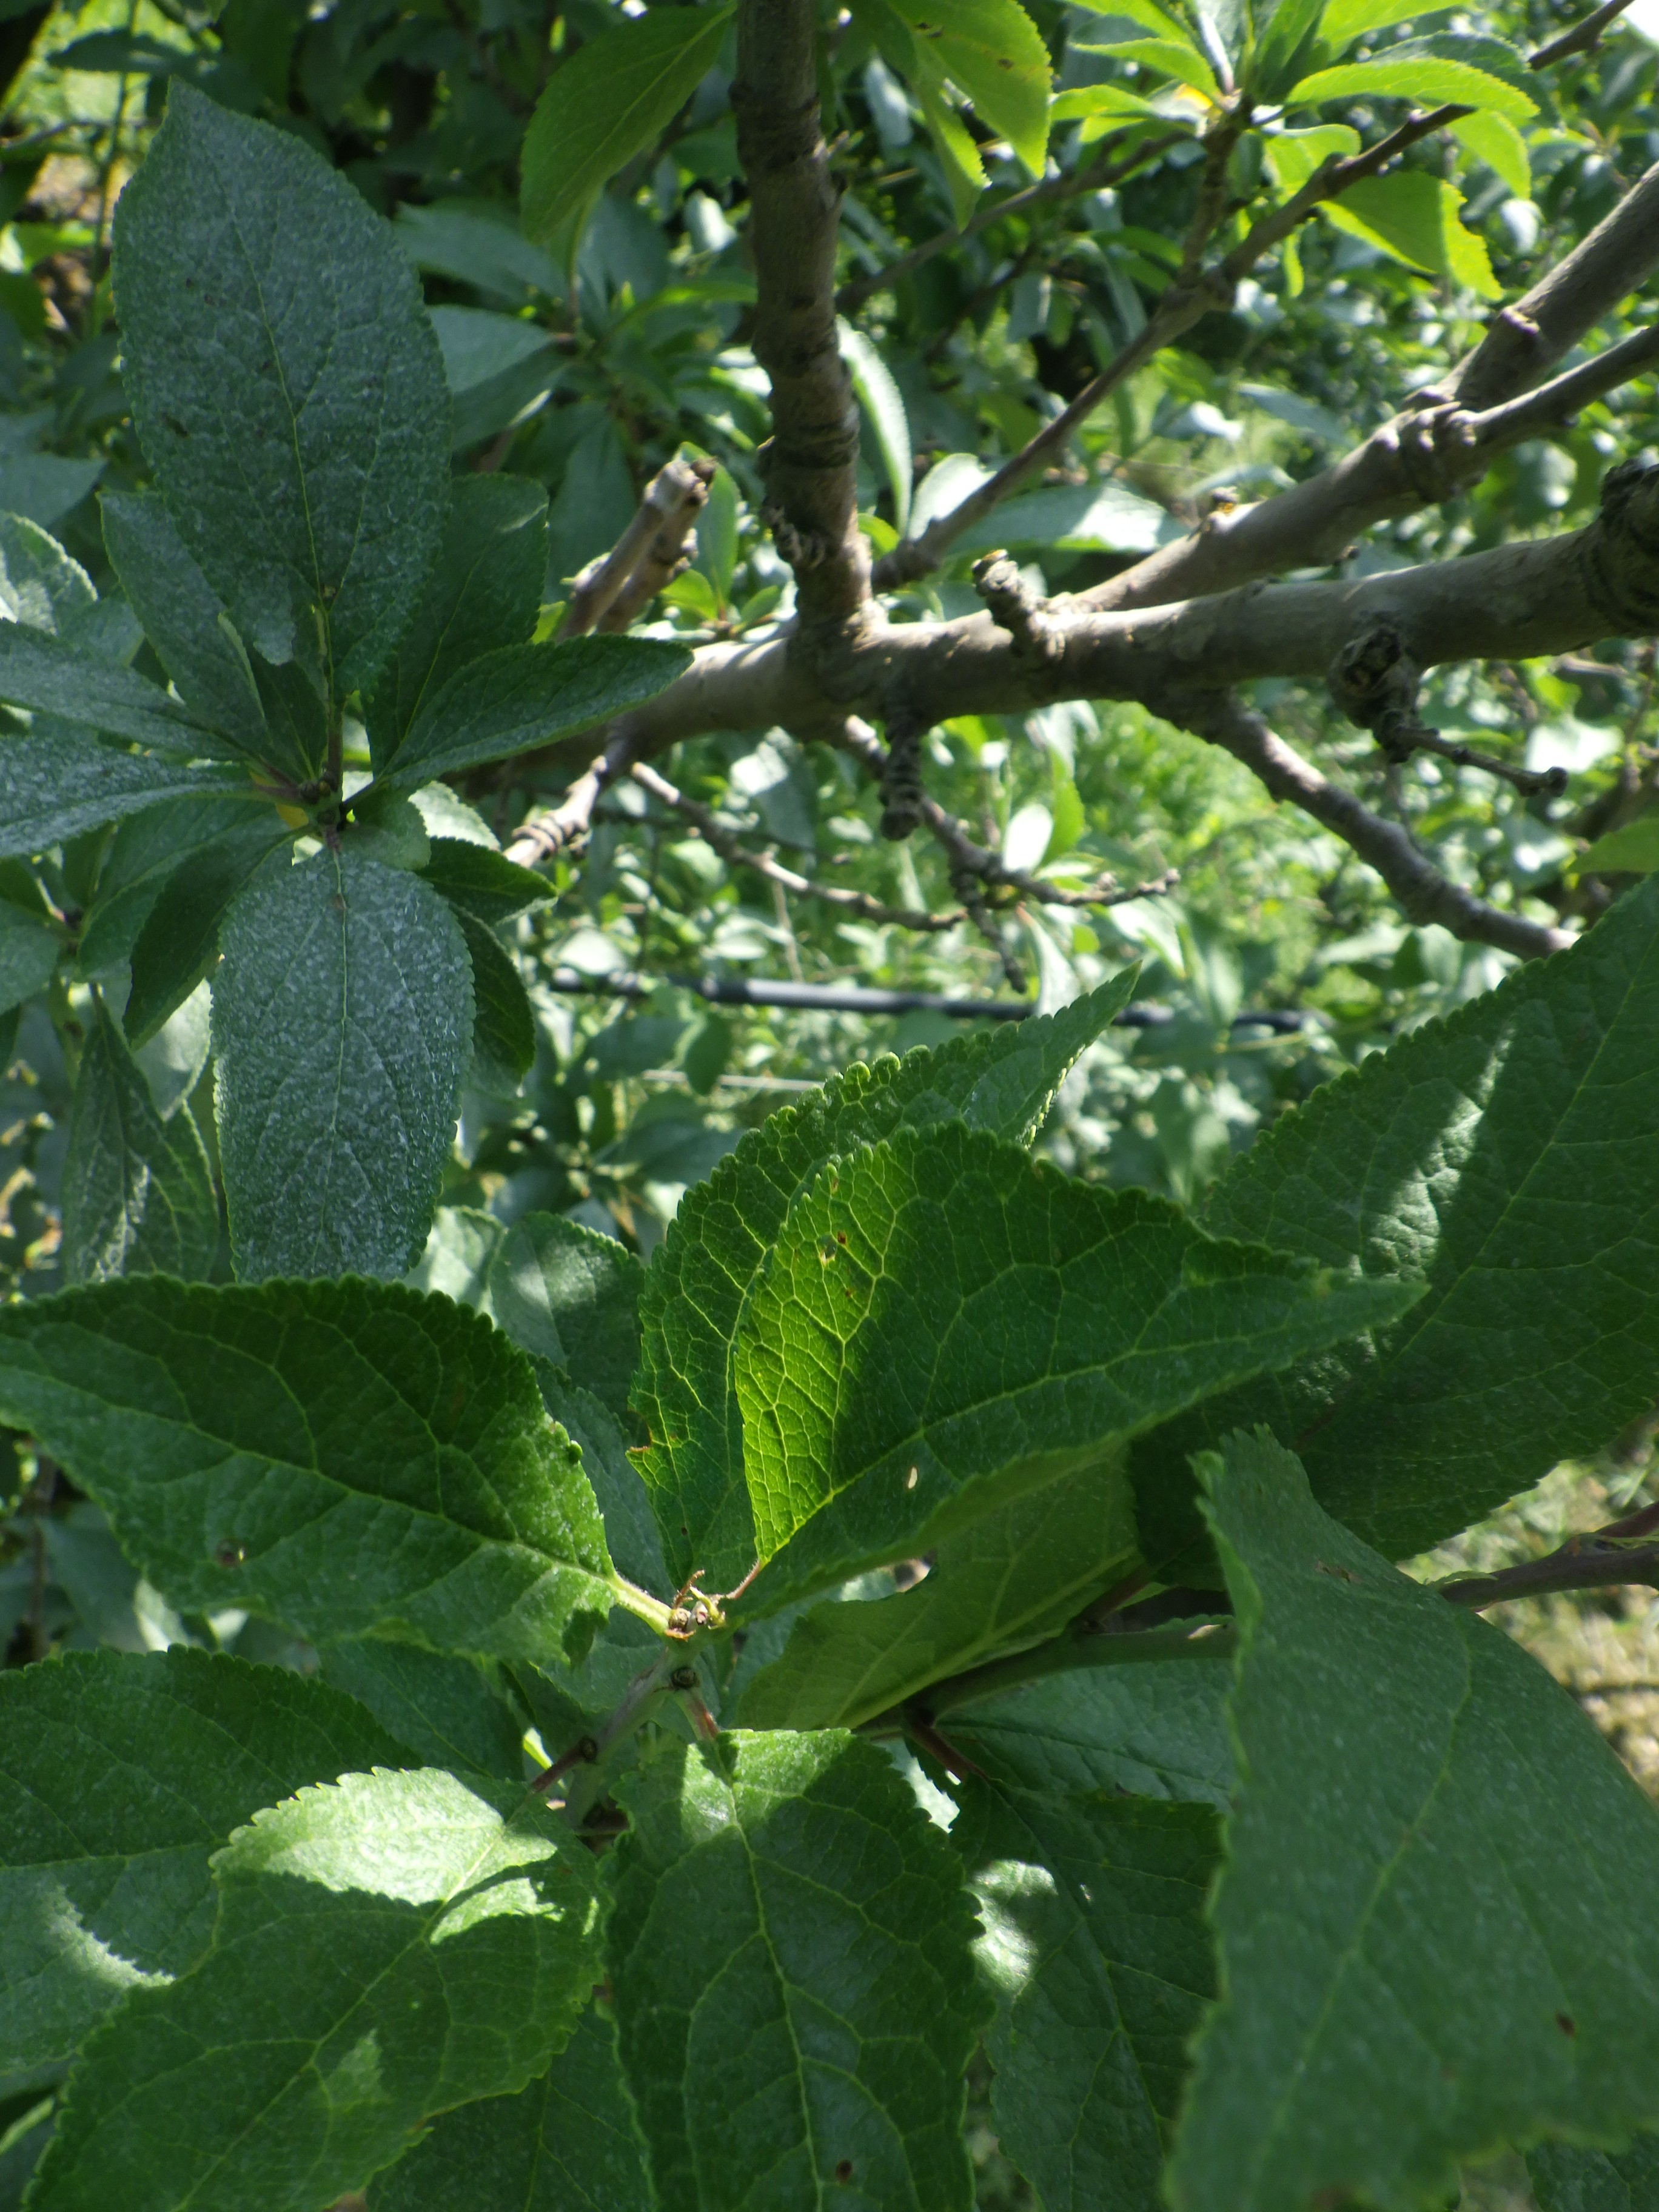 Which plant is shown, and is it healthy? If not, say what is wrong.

plum, shot hole disease
